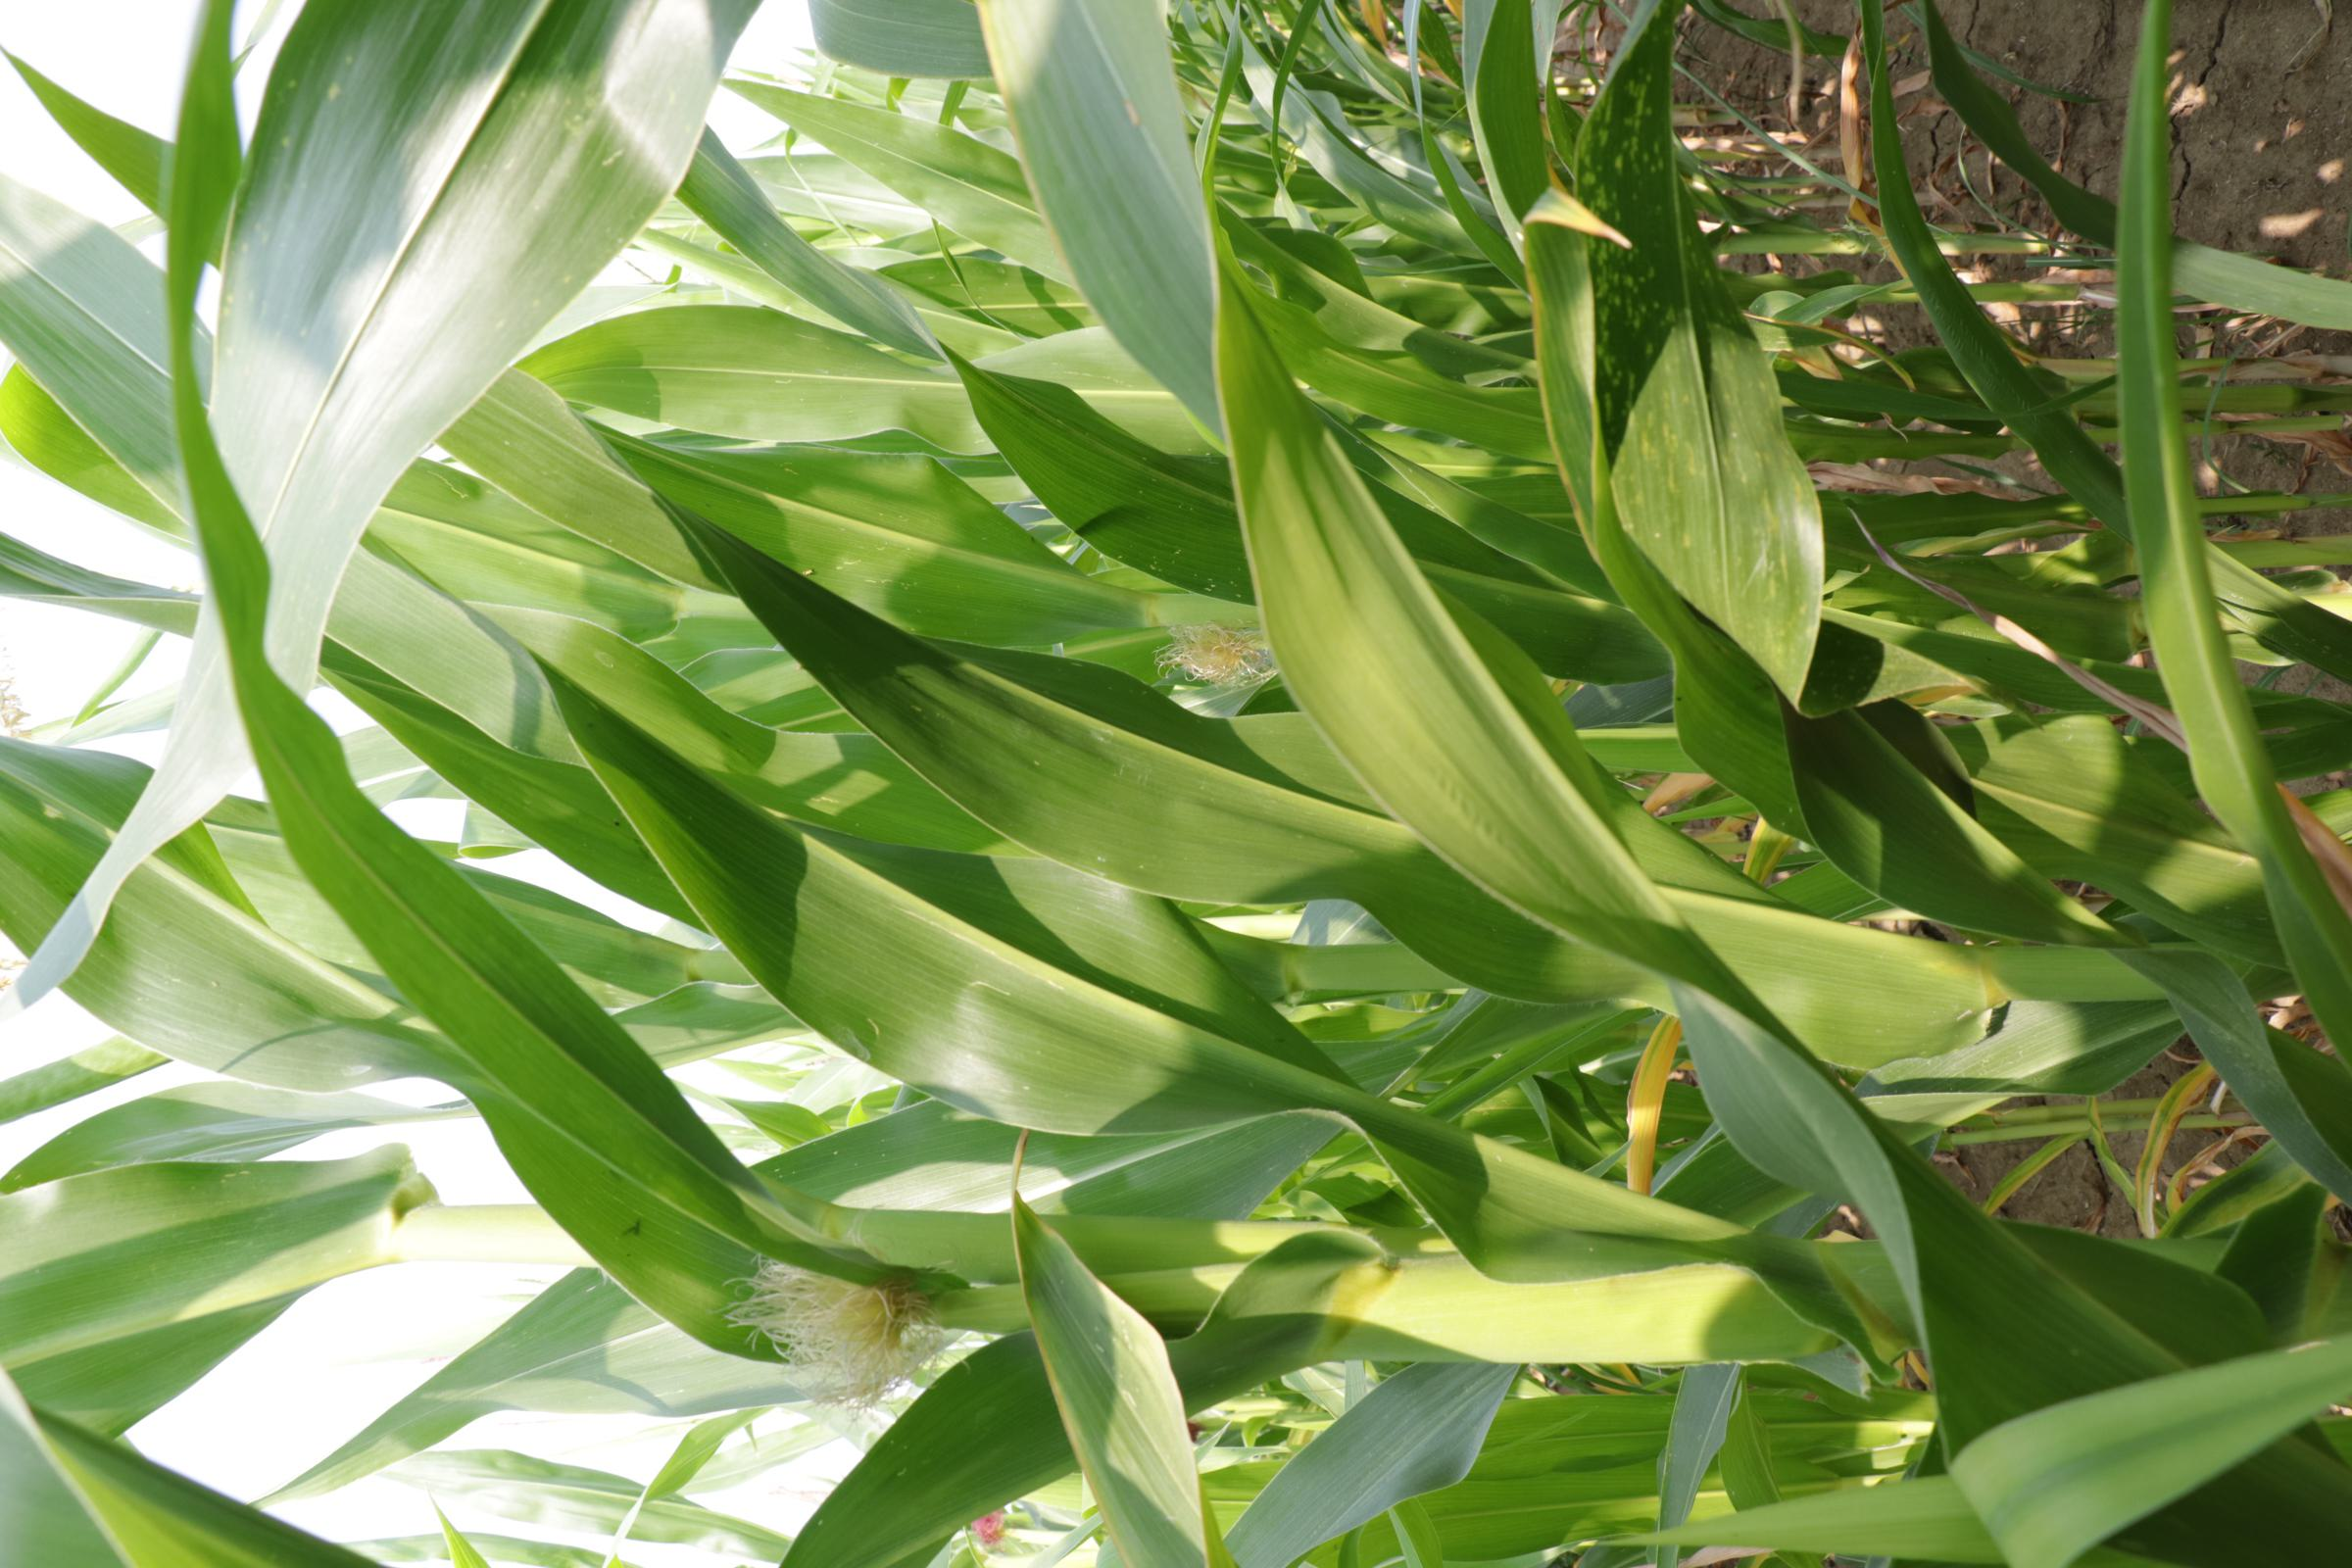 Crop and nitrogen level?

maize, reduced nitrogen fertilisation
